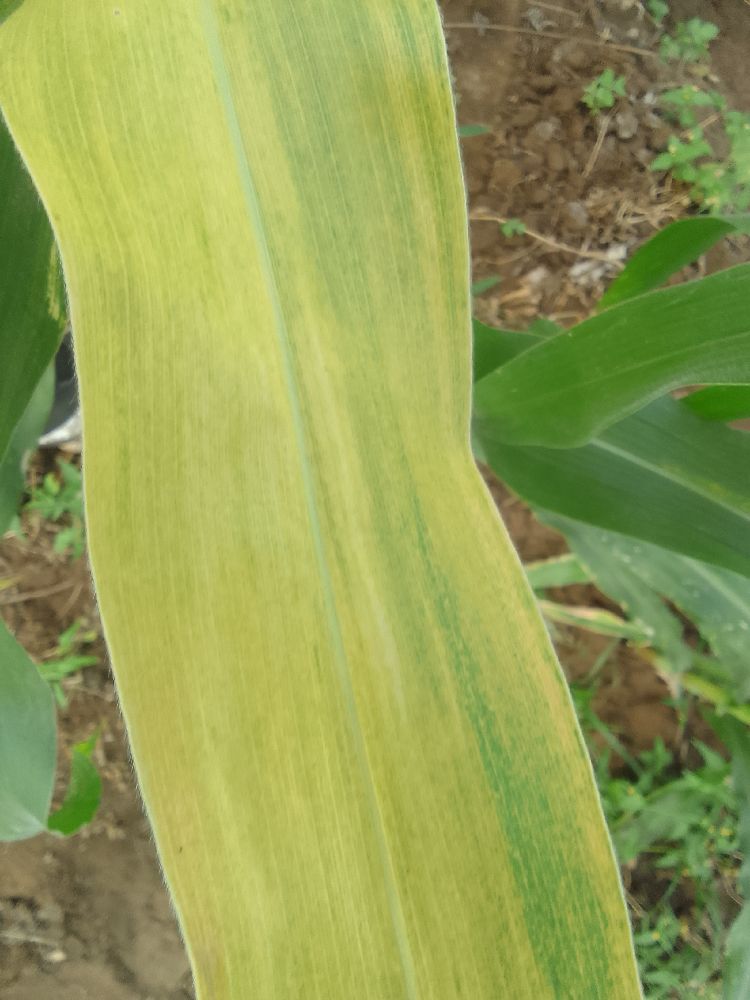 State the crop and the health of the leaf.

maize, maize lethal necrosis
